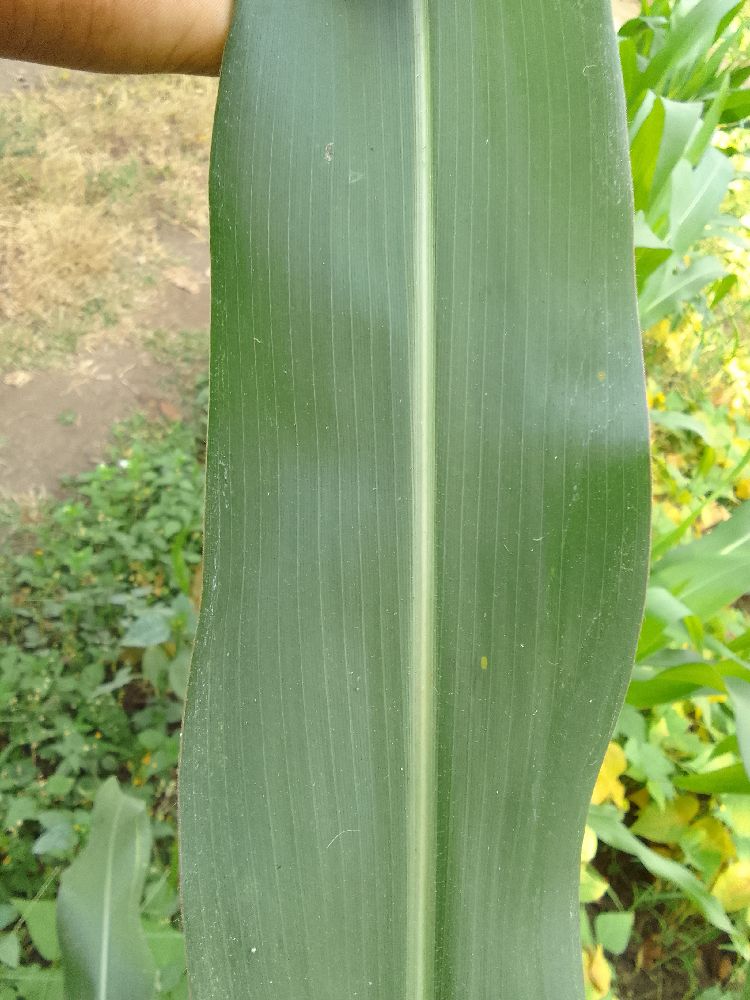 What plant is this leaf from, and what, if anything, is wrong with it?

maize, healthy
